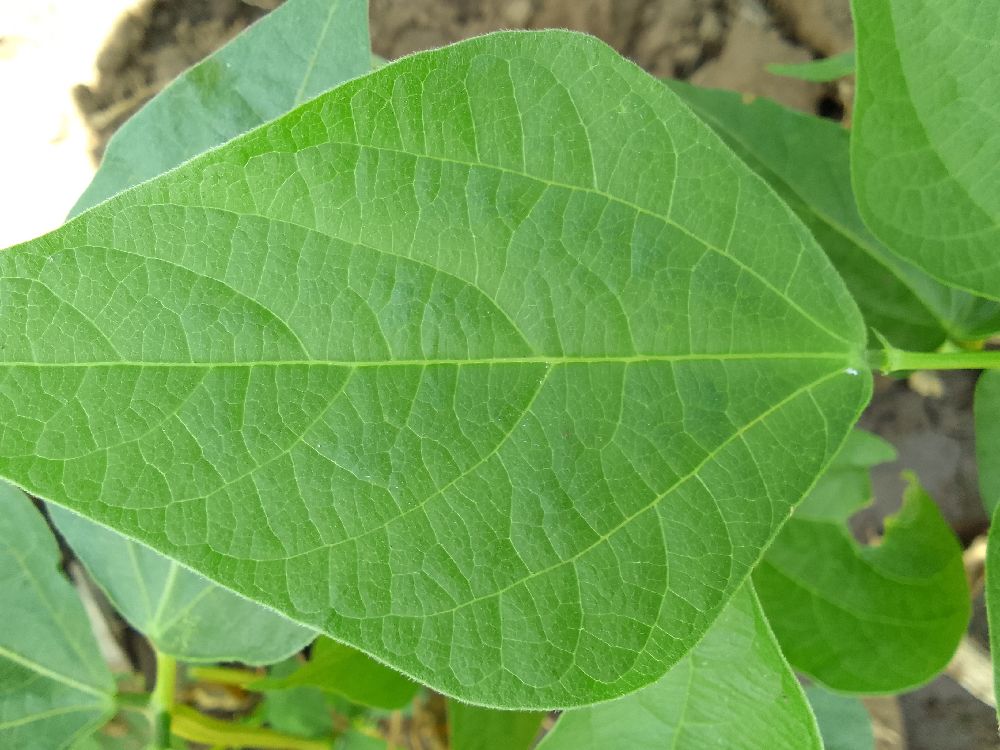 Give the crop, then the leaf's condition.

common bean, healthy
